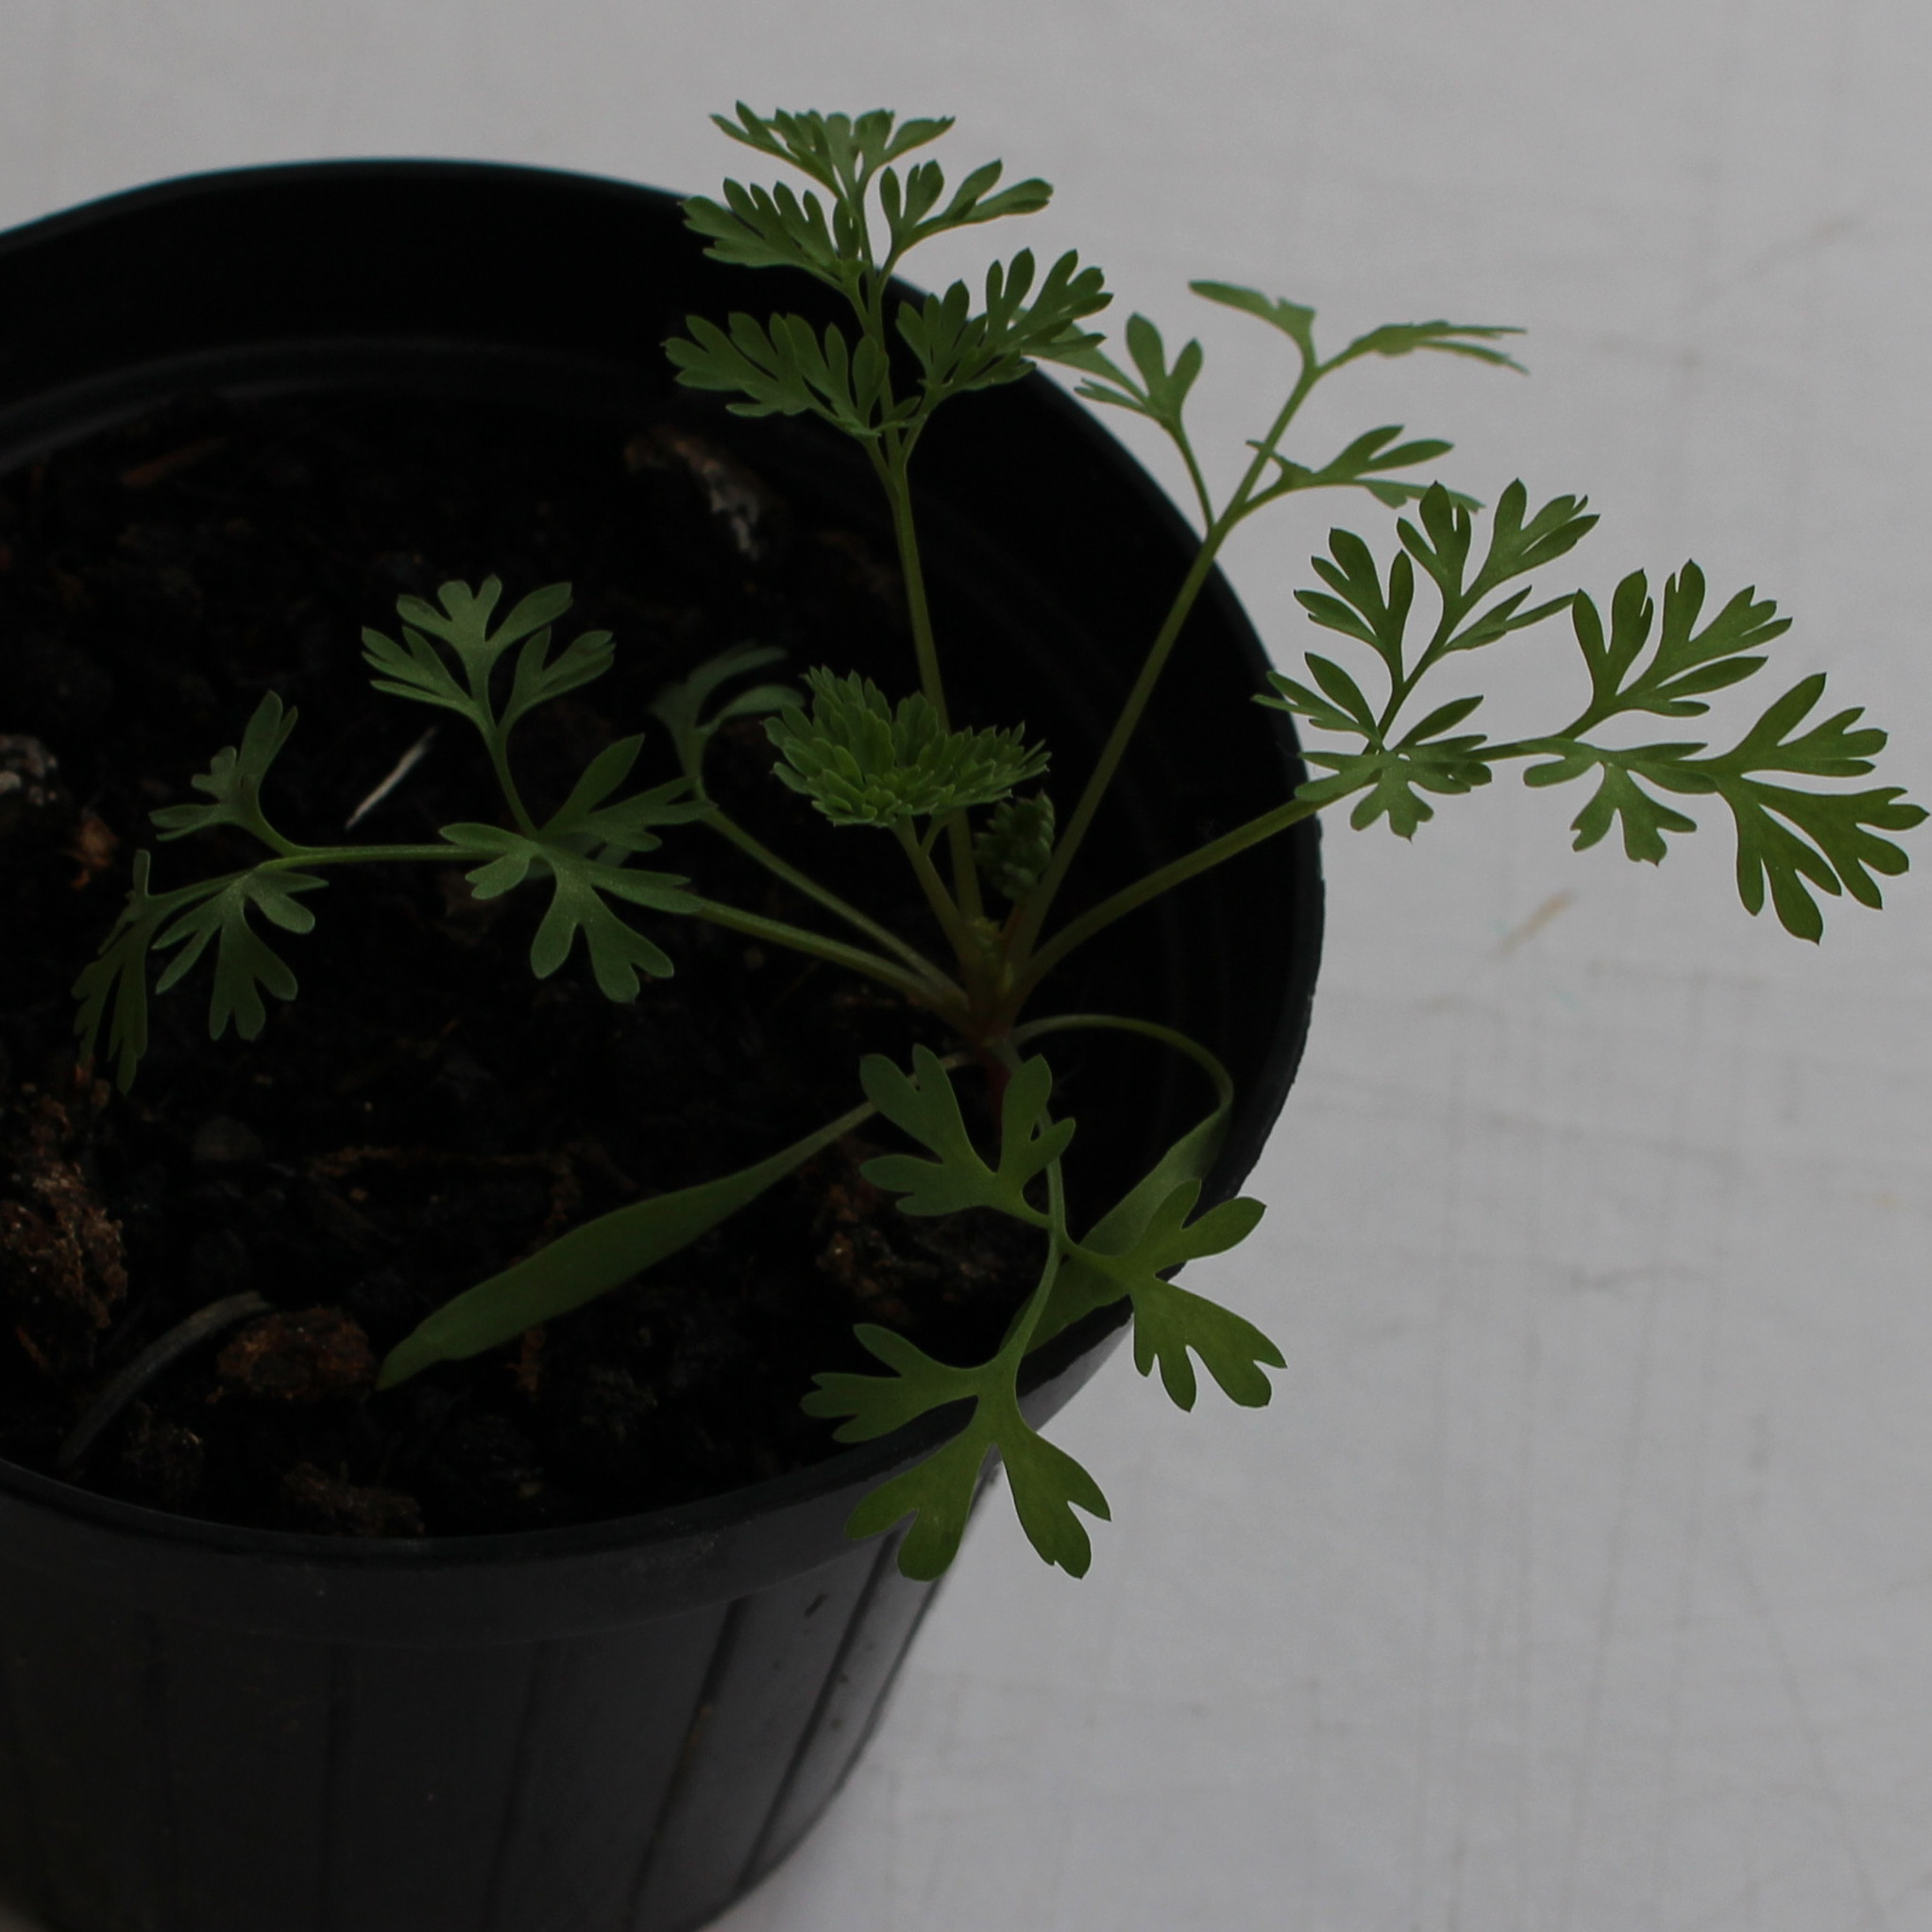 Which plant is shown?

Fumaria officinalis
